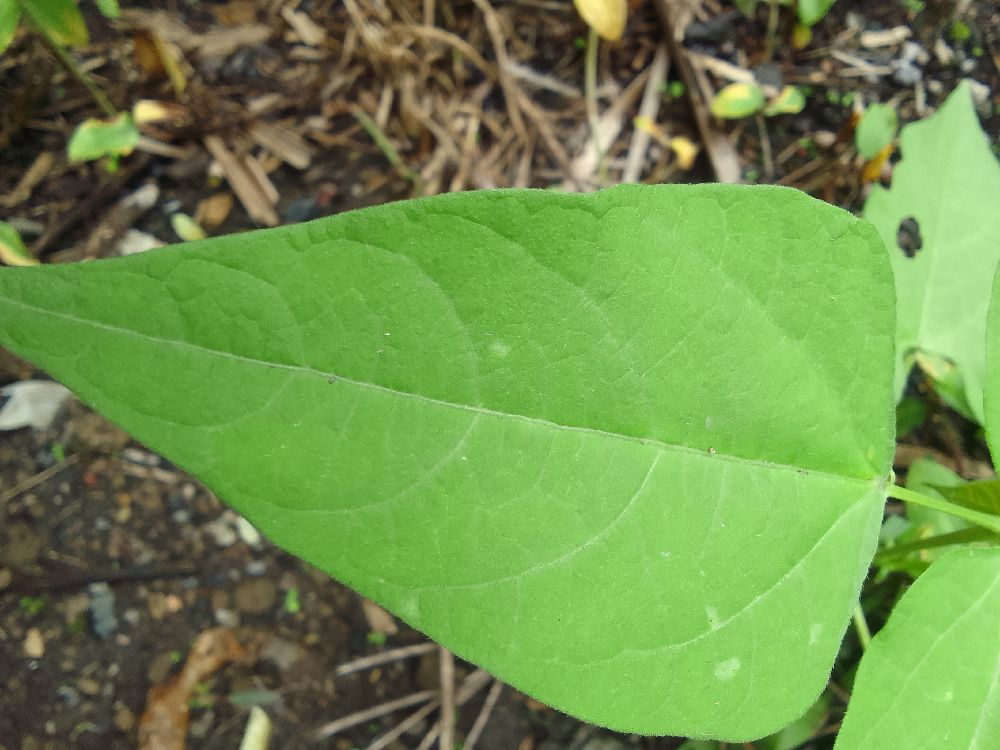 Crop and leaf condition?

common bean, healthy
